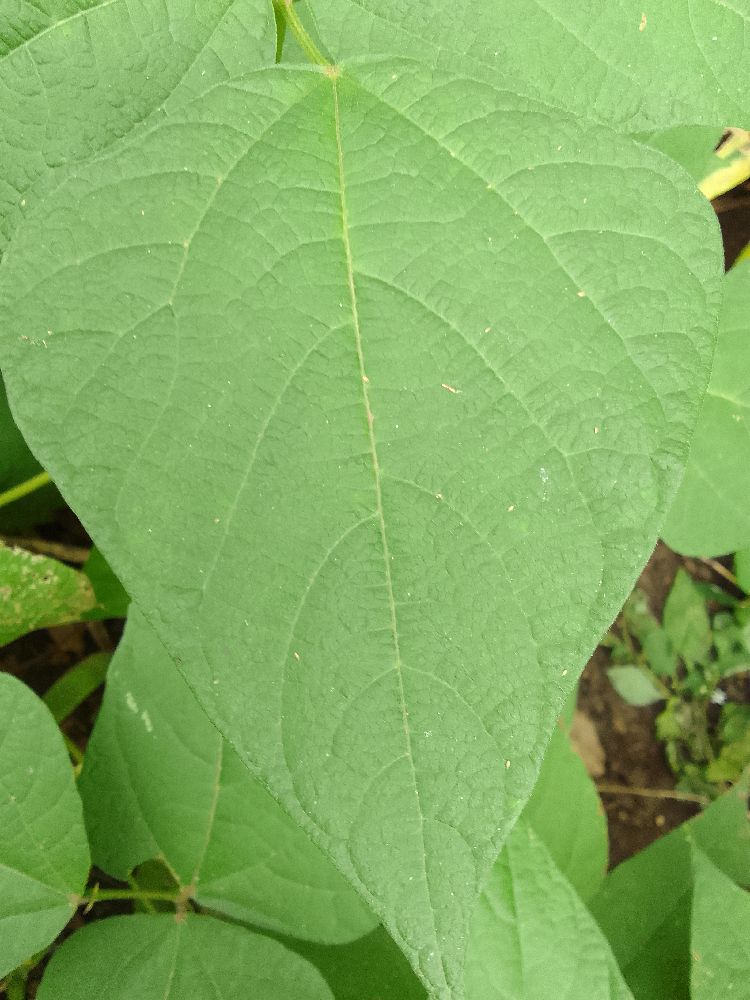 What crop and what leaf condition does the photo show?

common bean, healthy
